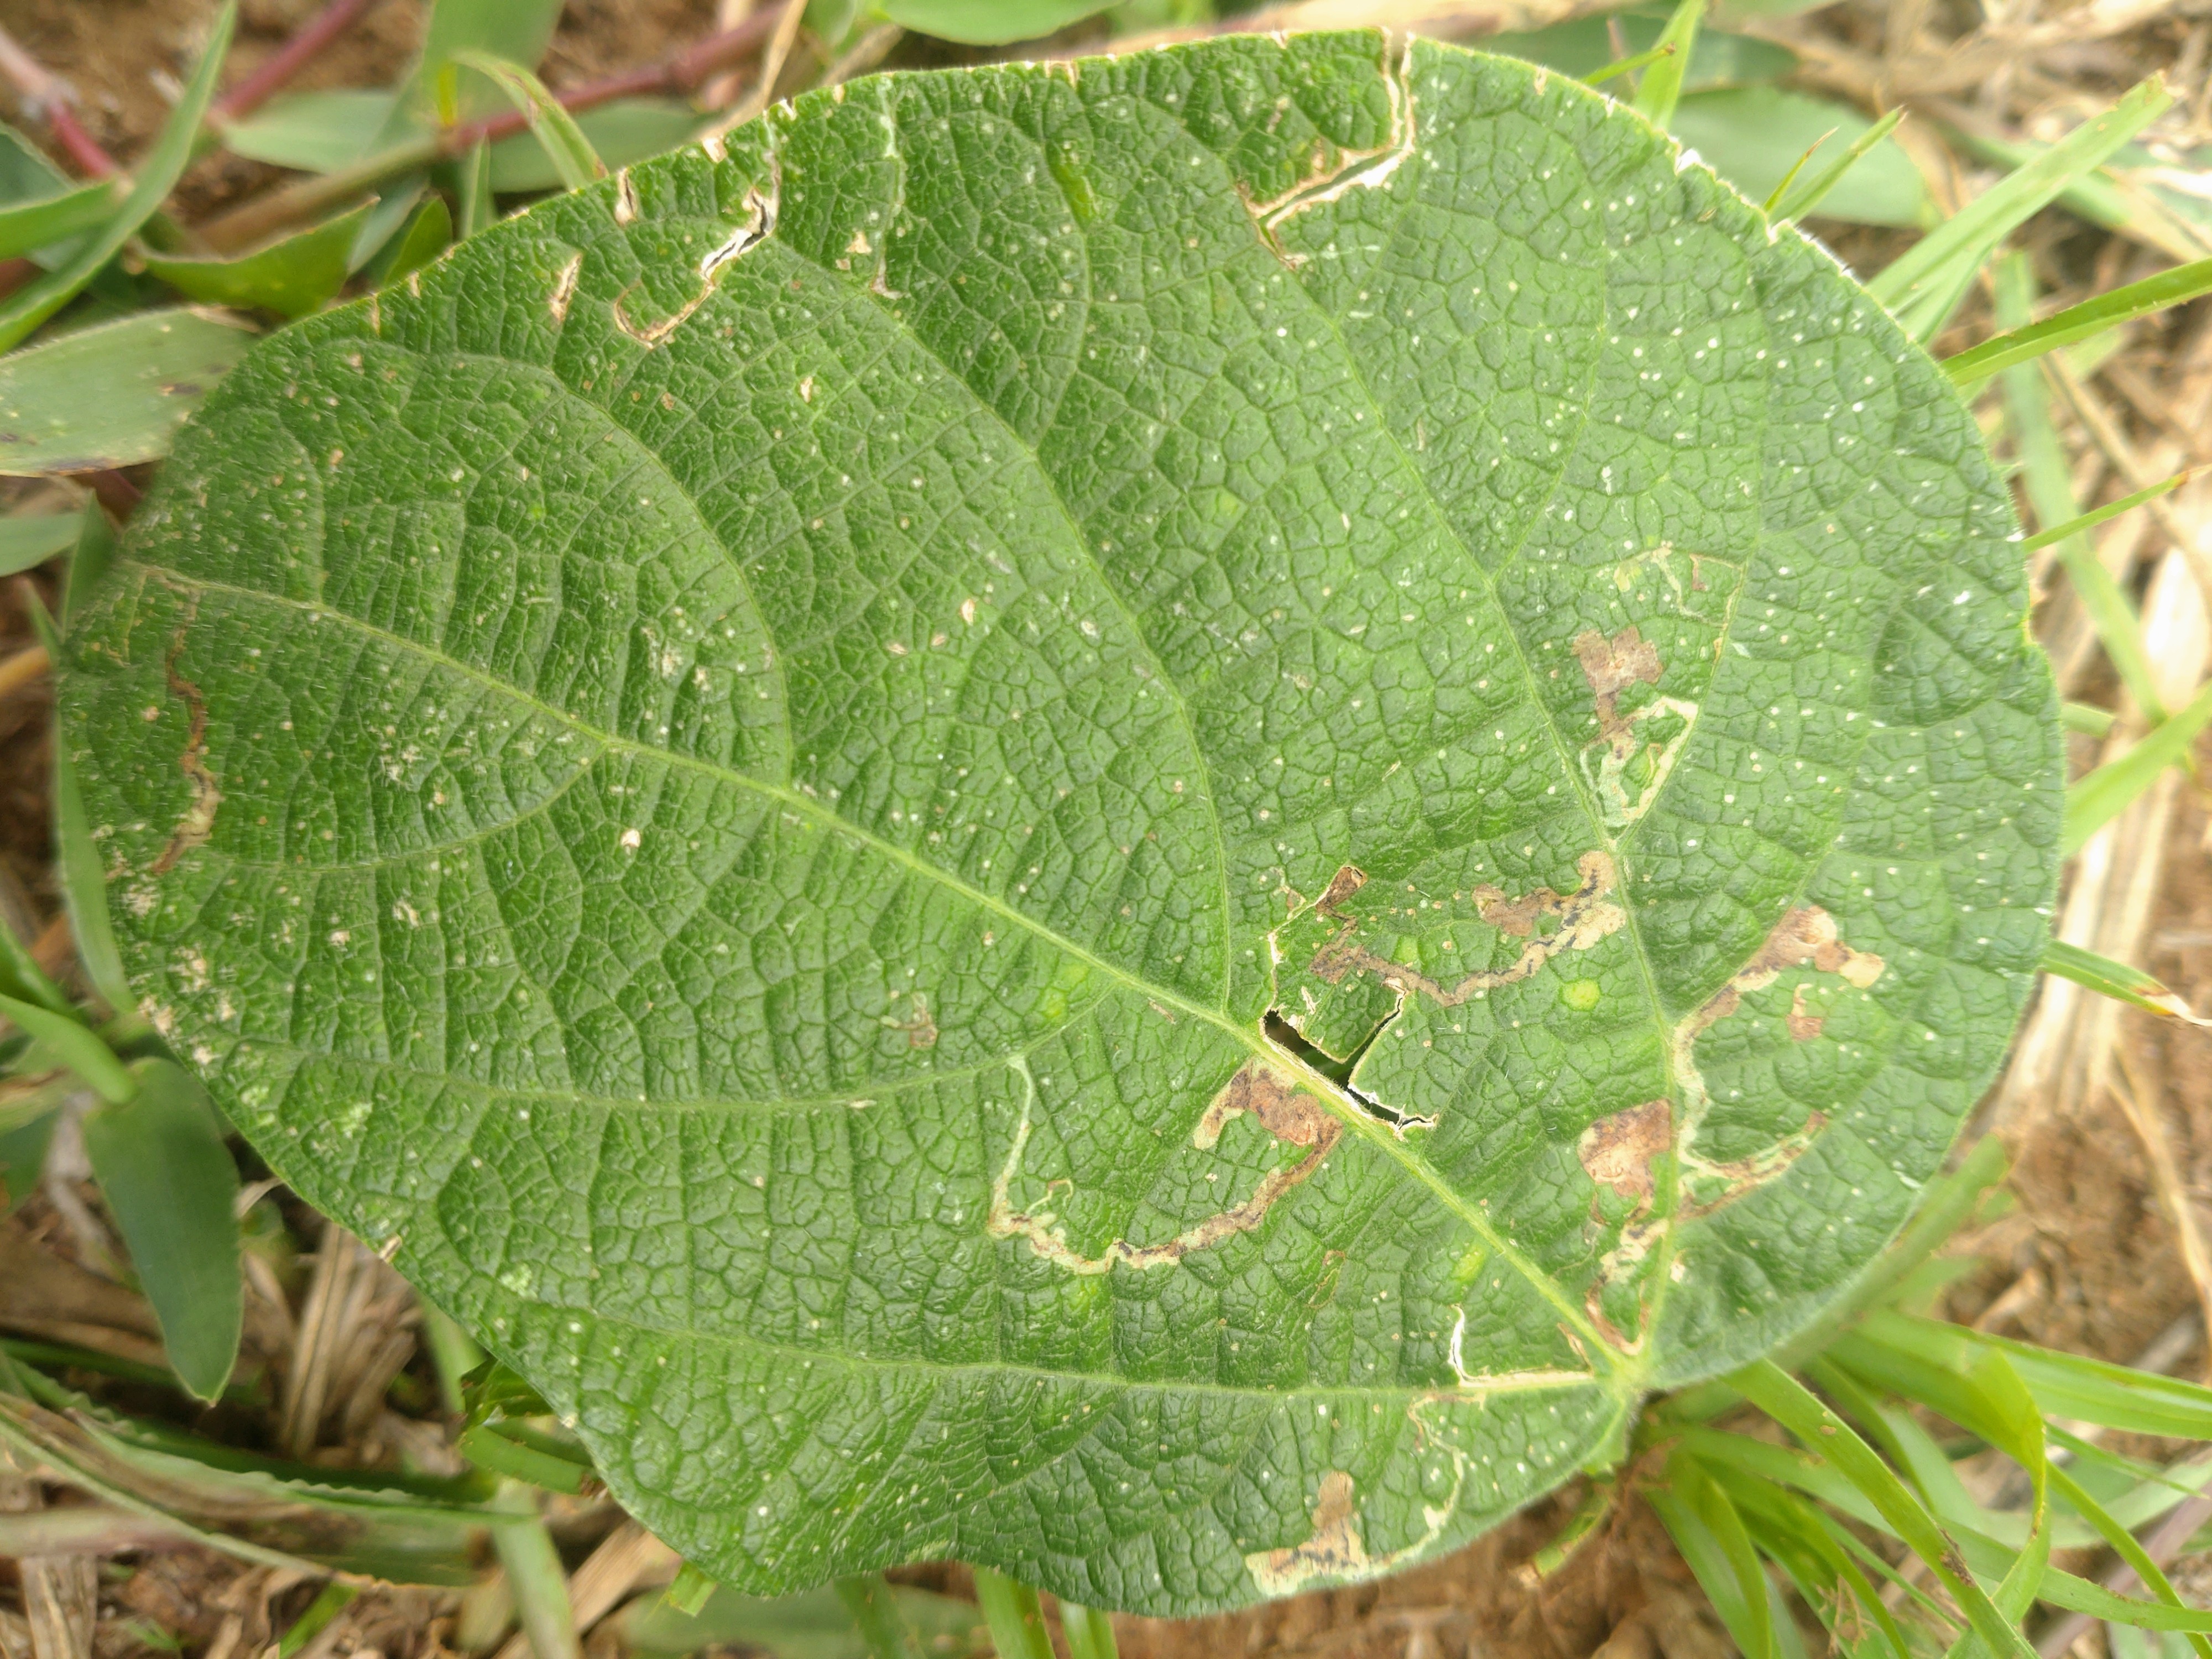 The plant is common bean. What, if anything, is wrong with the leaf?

anthracnose
